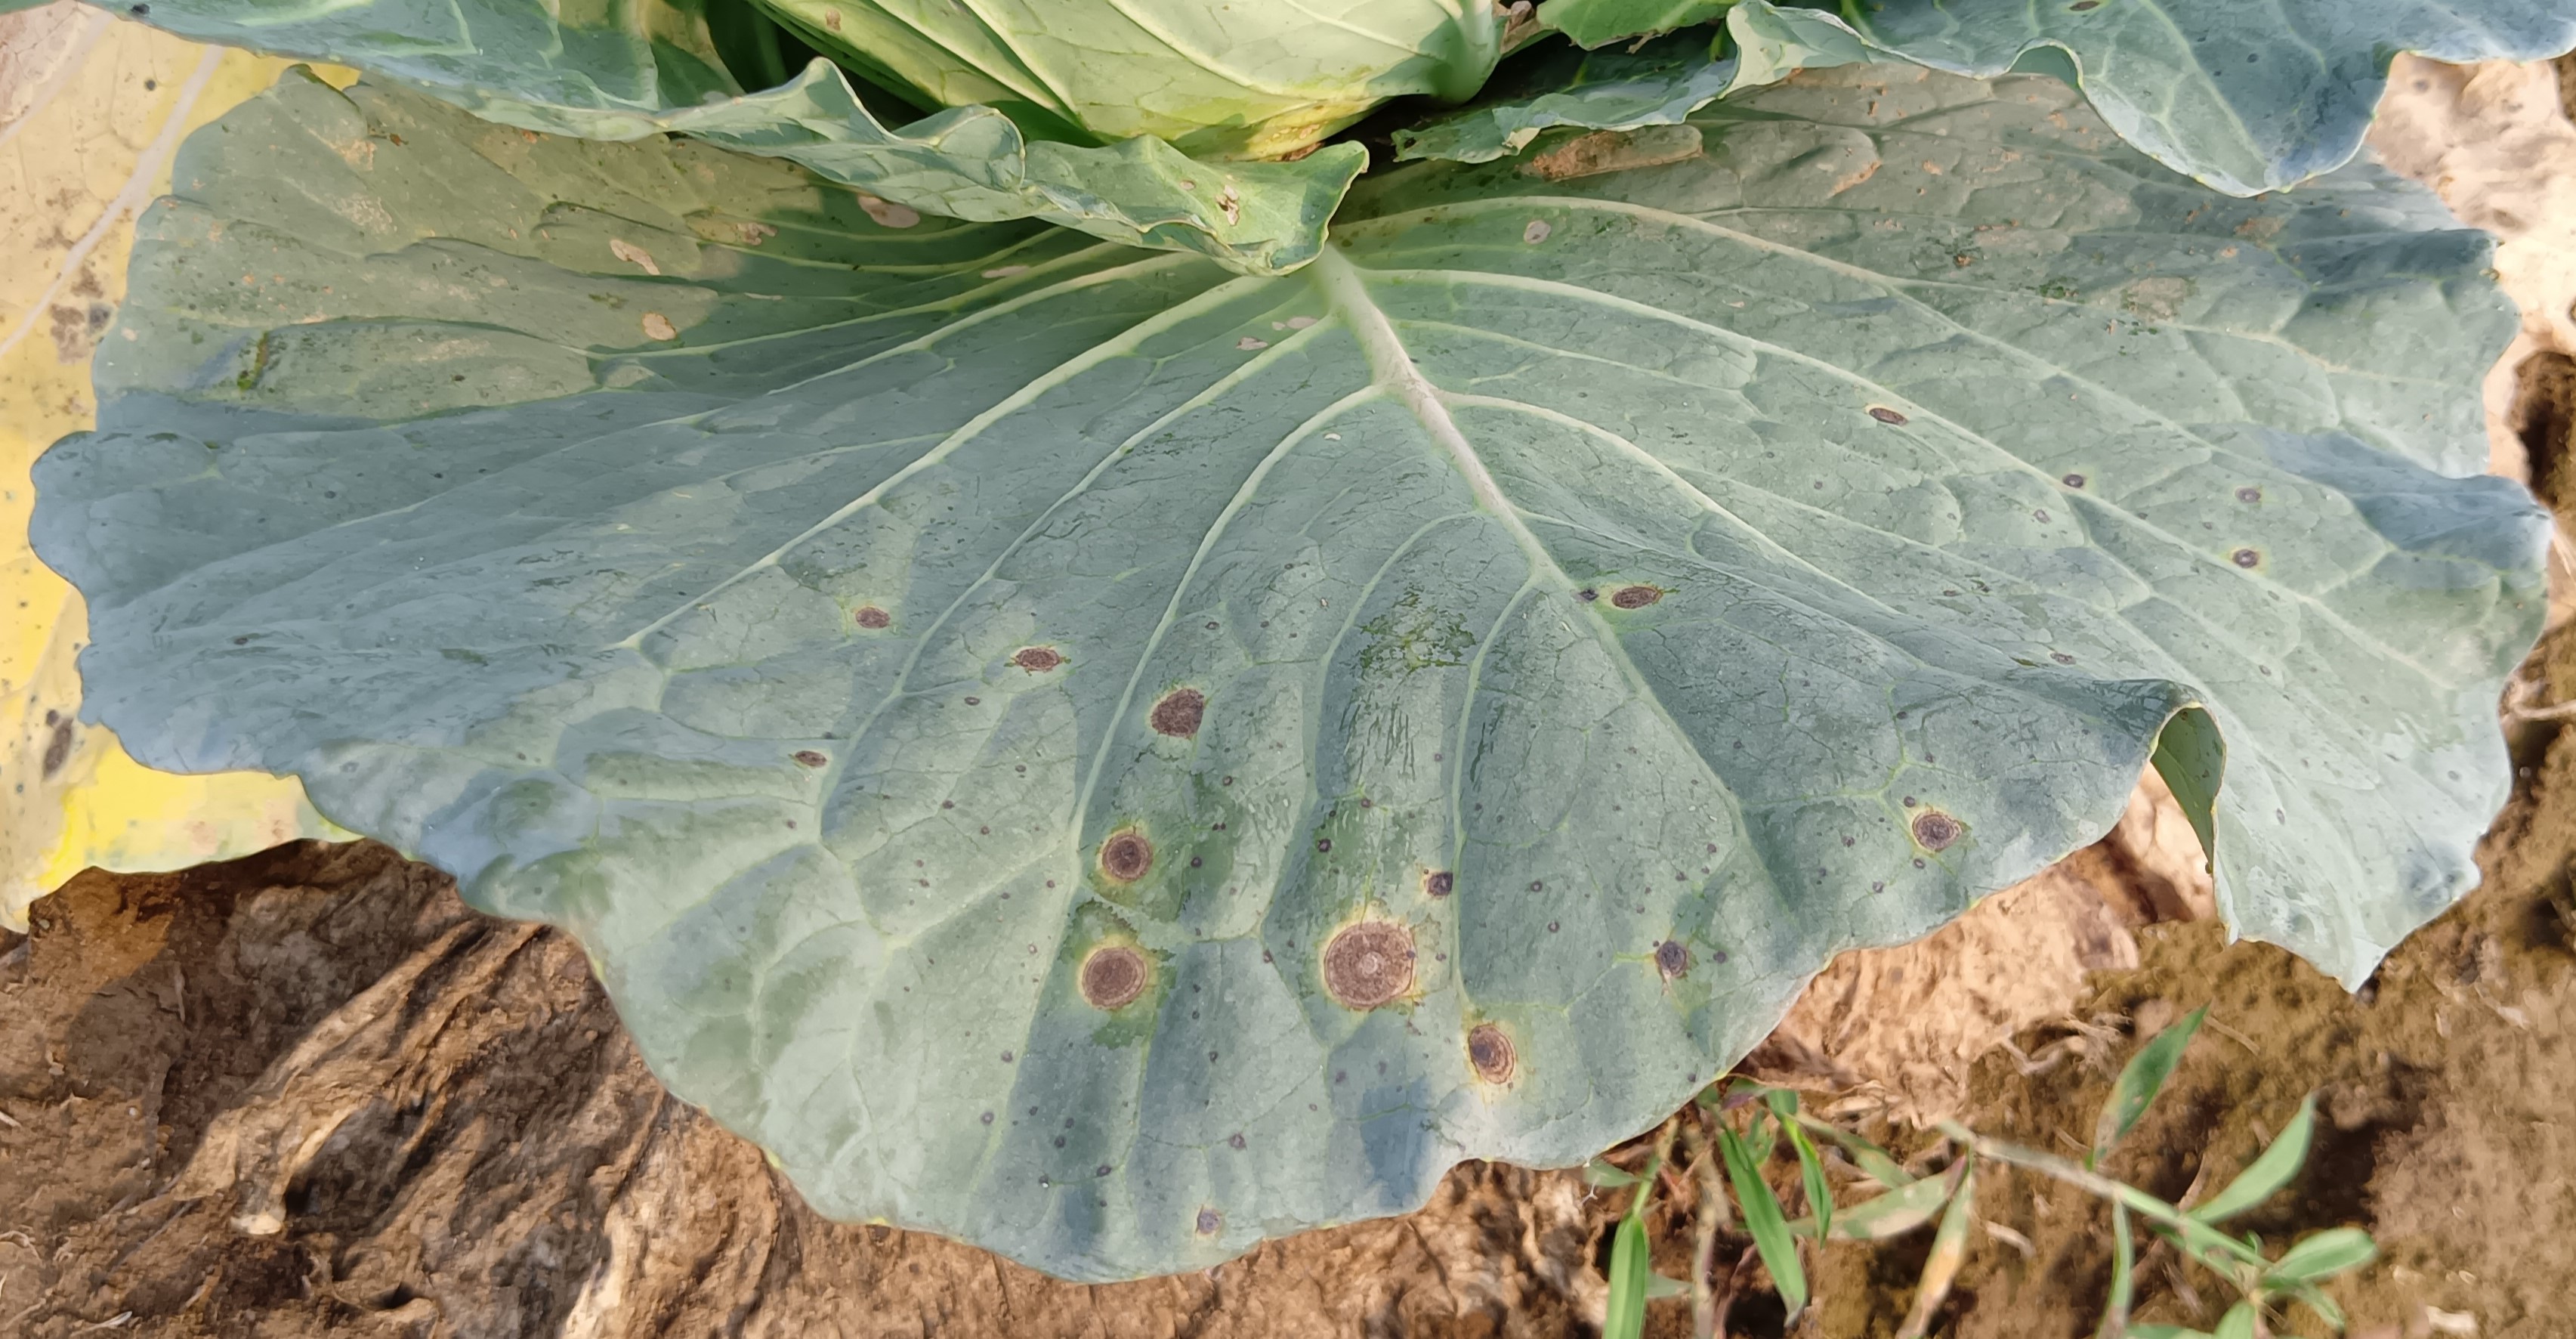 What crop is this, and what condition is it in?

cabbage, alternaria
